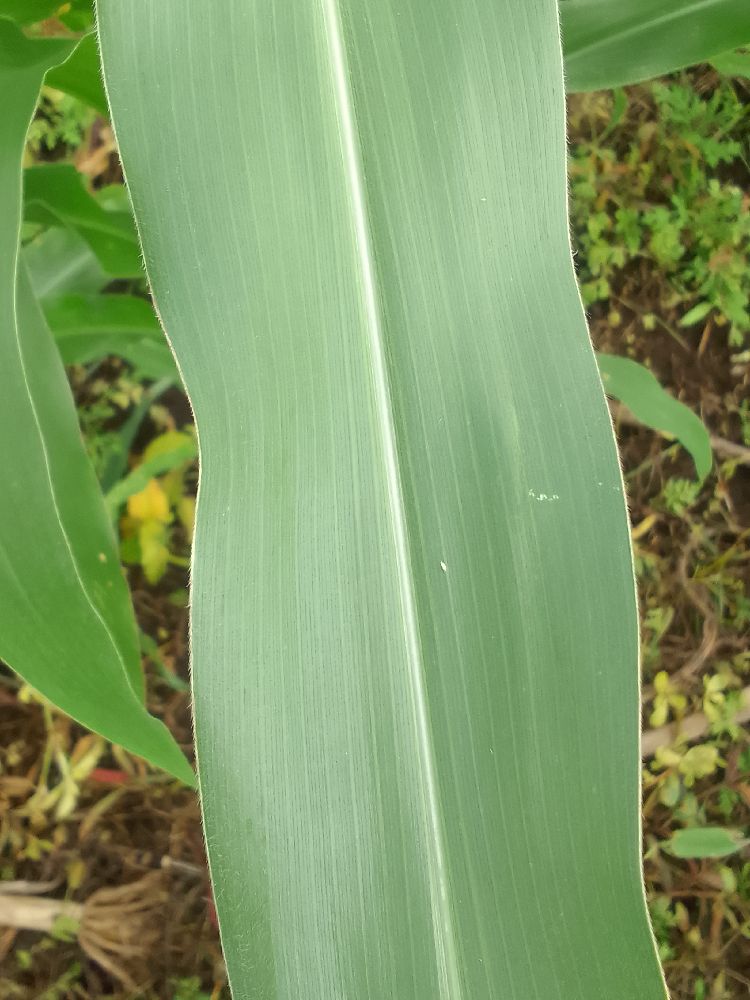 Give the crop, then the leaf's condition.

maize, healthy
